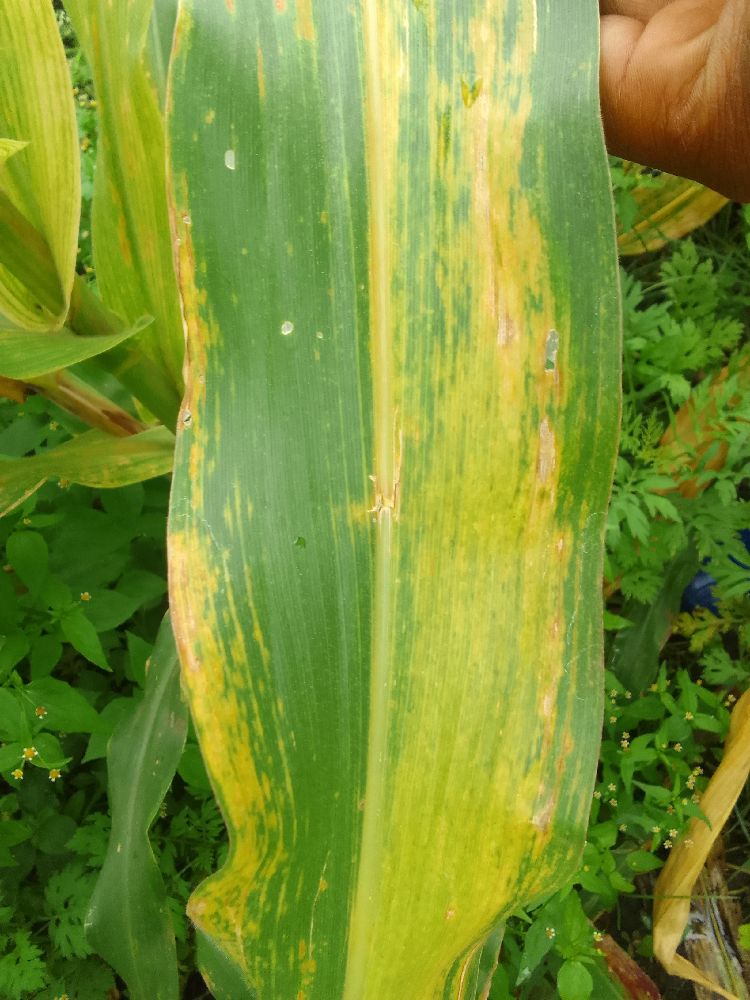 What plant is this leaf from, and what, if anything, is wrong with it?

maize, maize lethal necrosis
